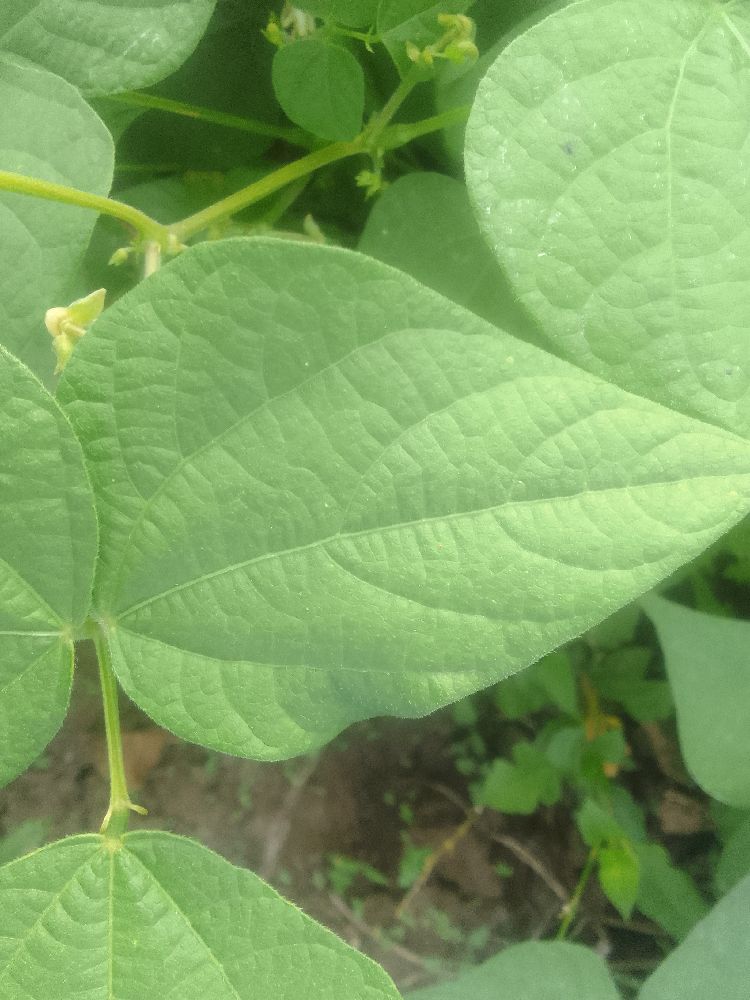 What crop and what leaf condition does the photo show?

common bean, healthy
